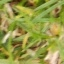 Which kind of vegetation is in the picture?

grass
